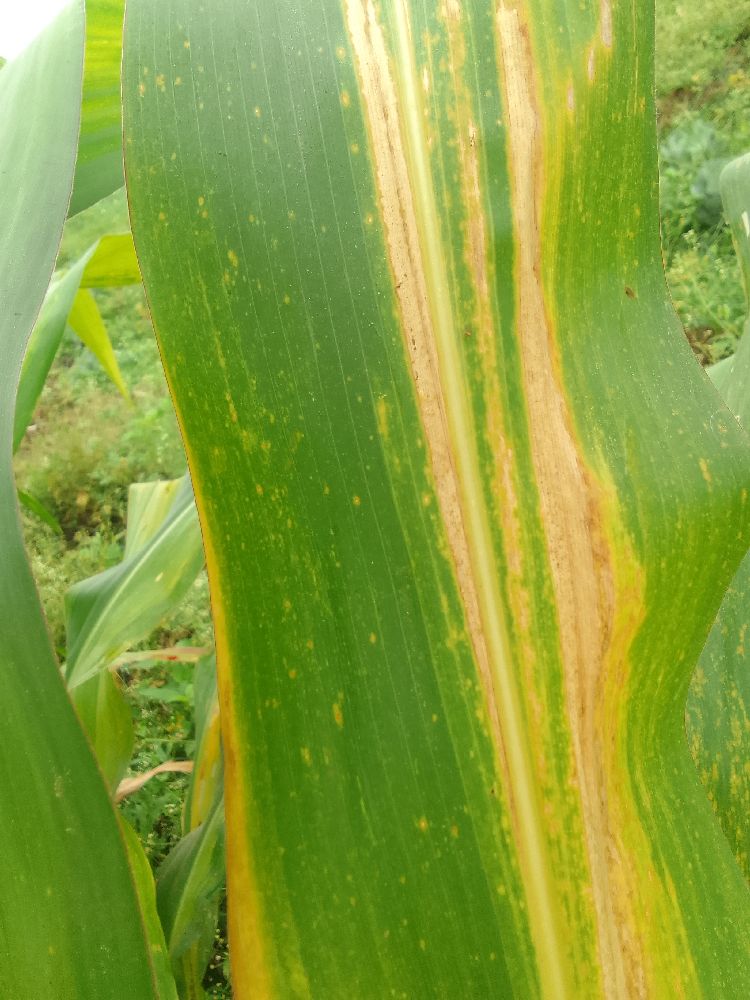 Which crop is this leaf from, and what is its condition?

maize, maize lethal necrosis
